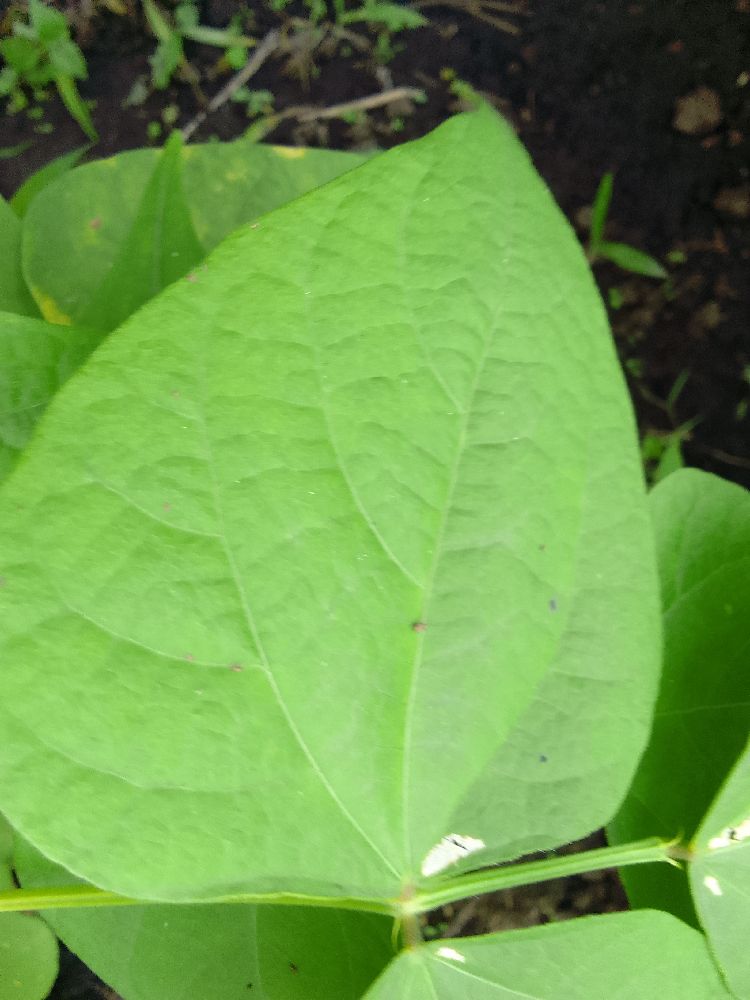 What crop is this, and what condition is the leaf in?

common bean, healthy
